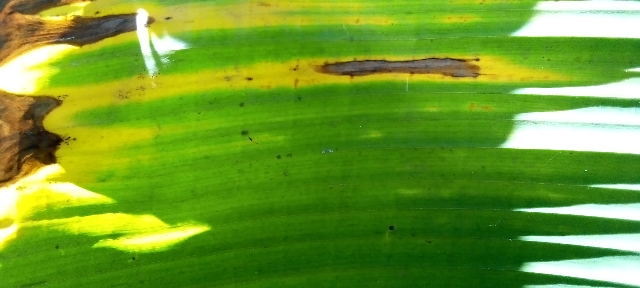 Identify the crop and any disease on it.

banana, fusarium wilt race 1
